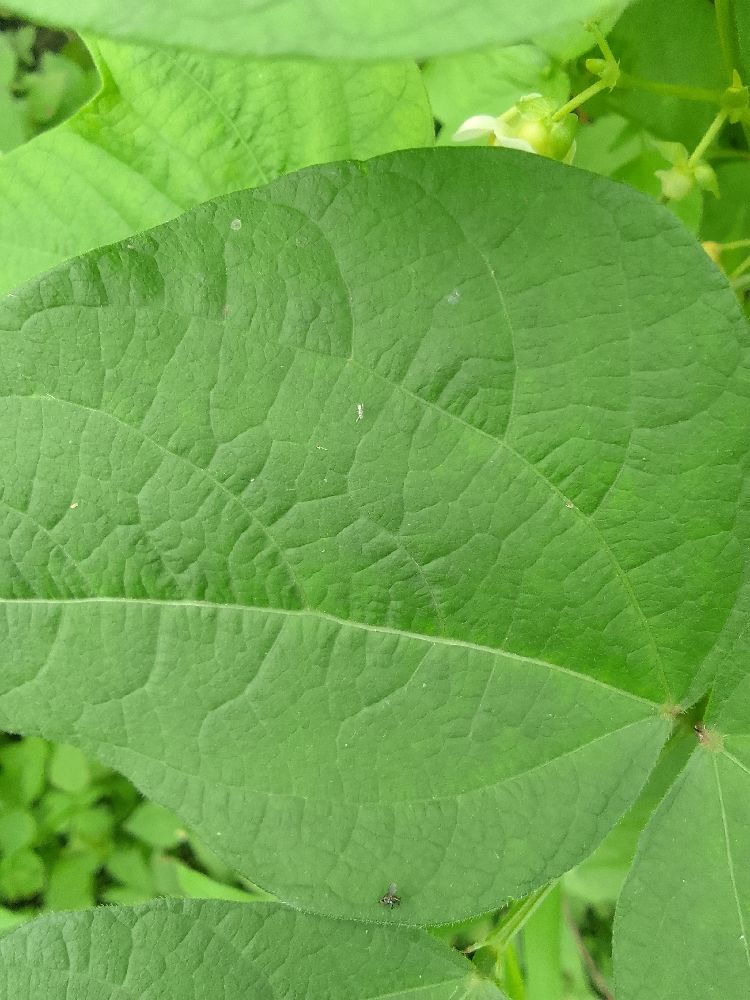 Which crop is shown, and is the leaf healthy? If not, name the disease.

common bean, healthy
